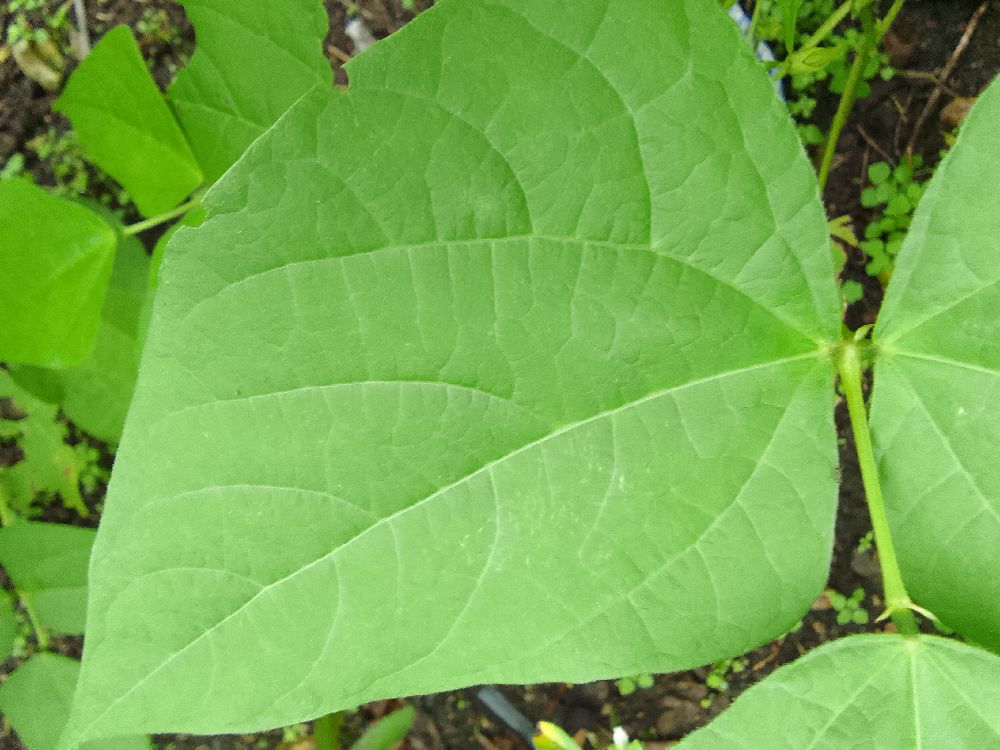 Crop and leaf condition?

common bean, healthy
